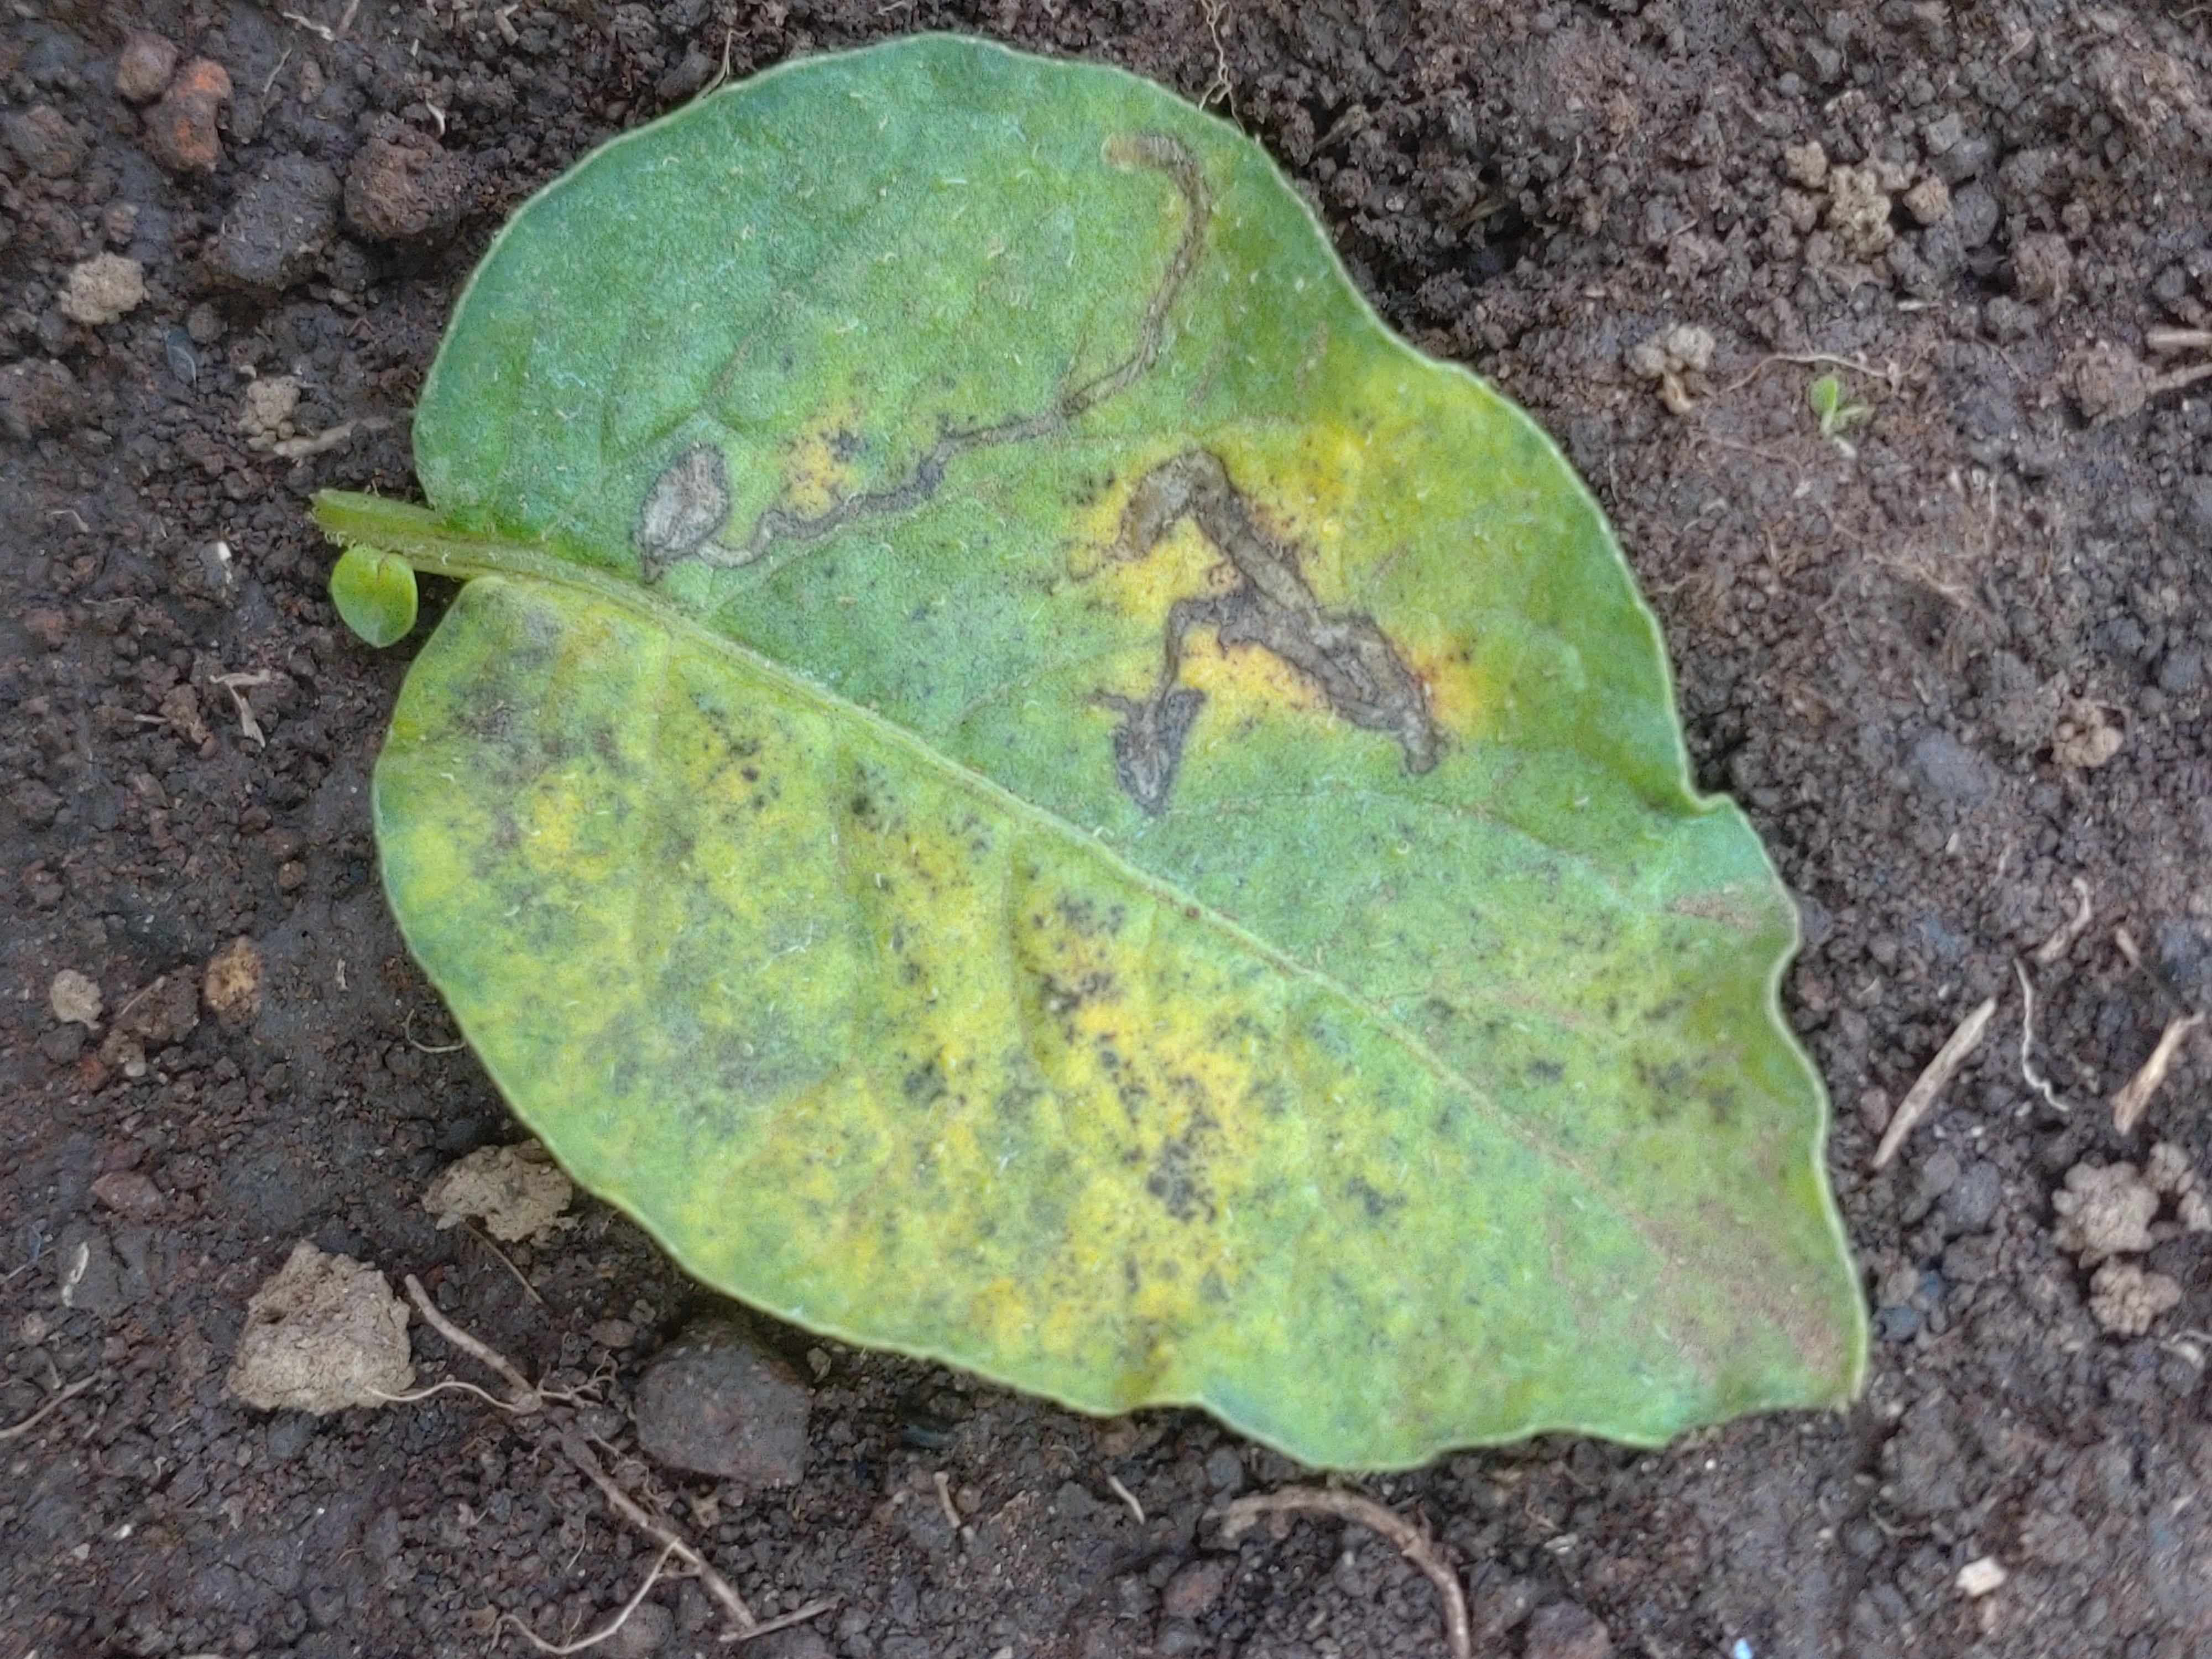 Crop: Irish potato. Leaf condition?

late blight
